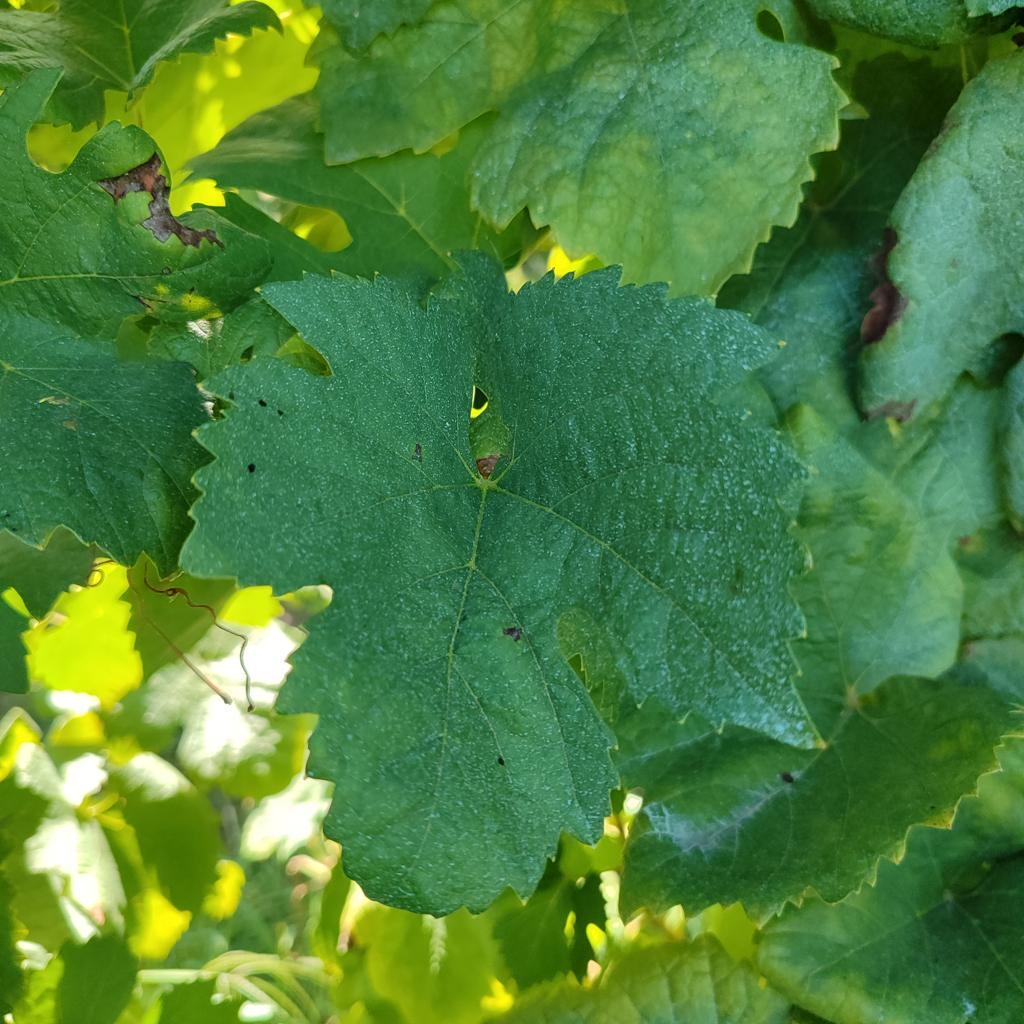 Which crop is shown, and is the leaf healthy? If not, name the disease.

grapevine, healthy
